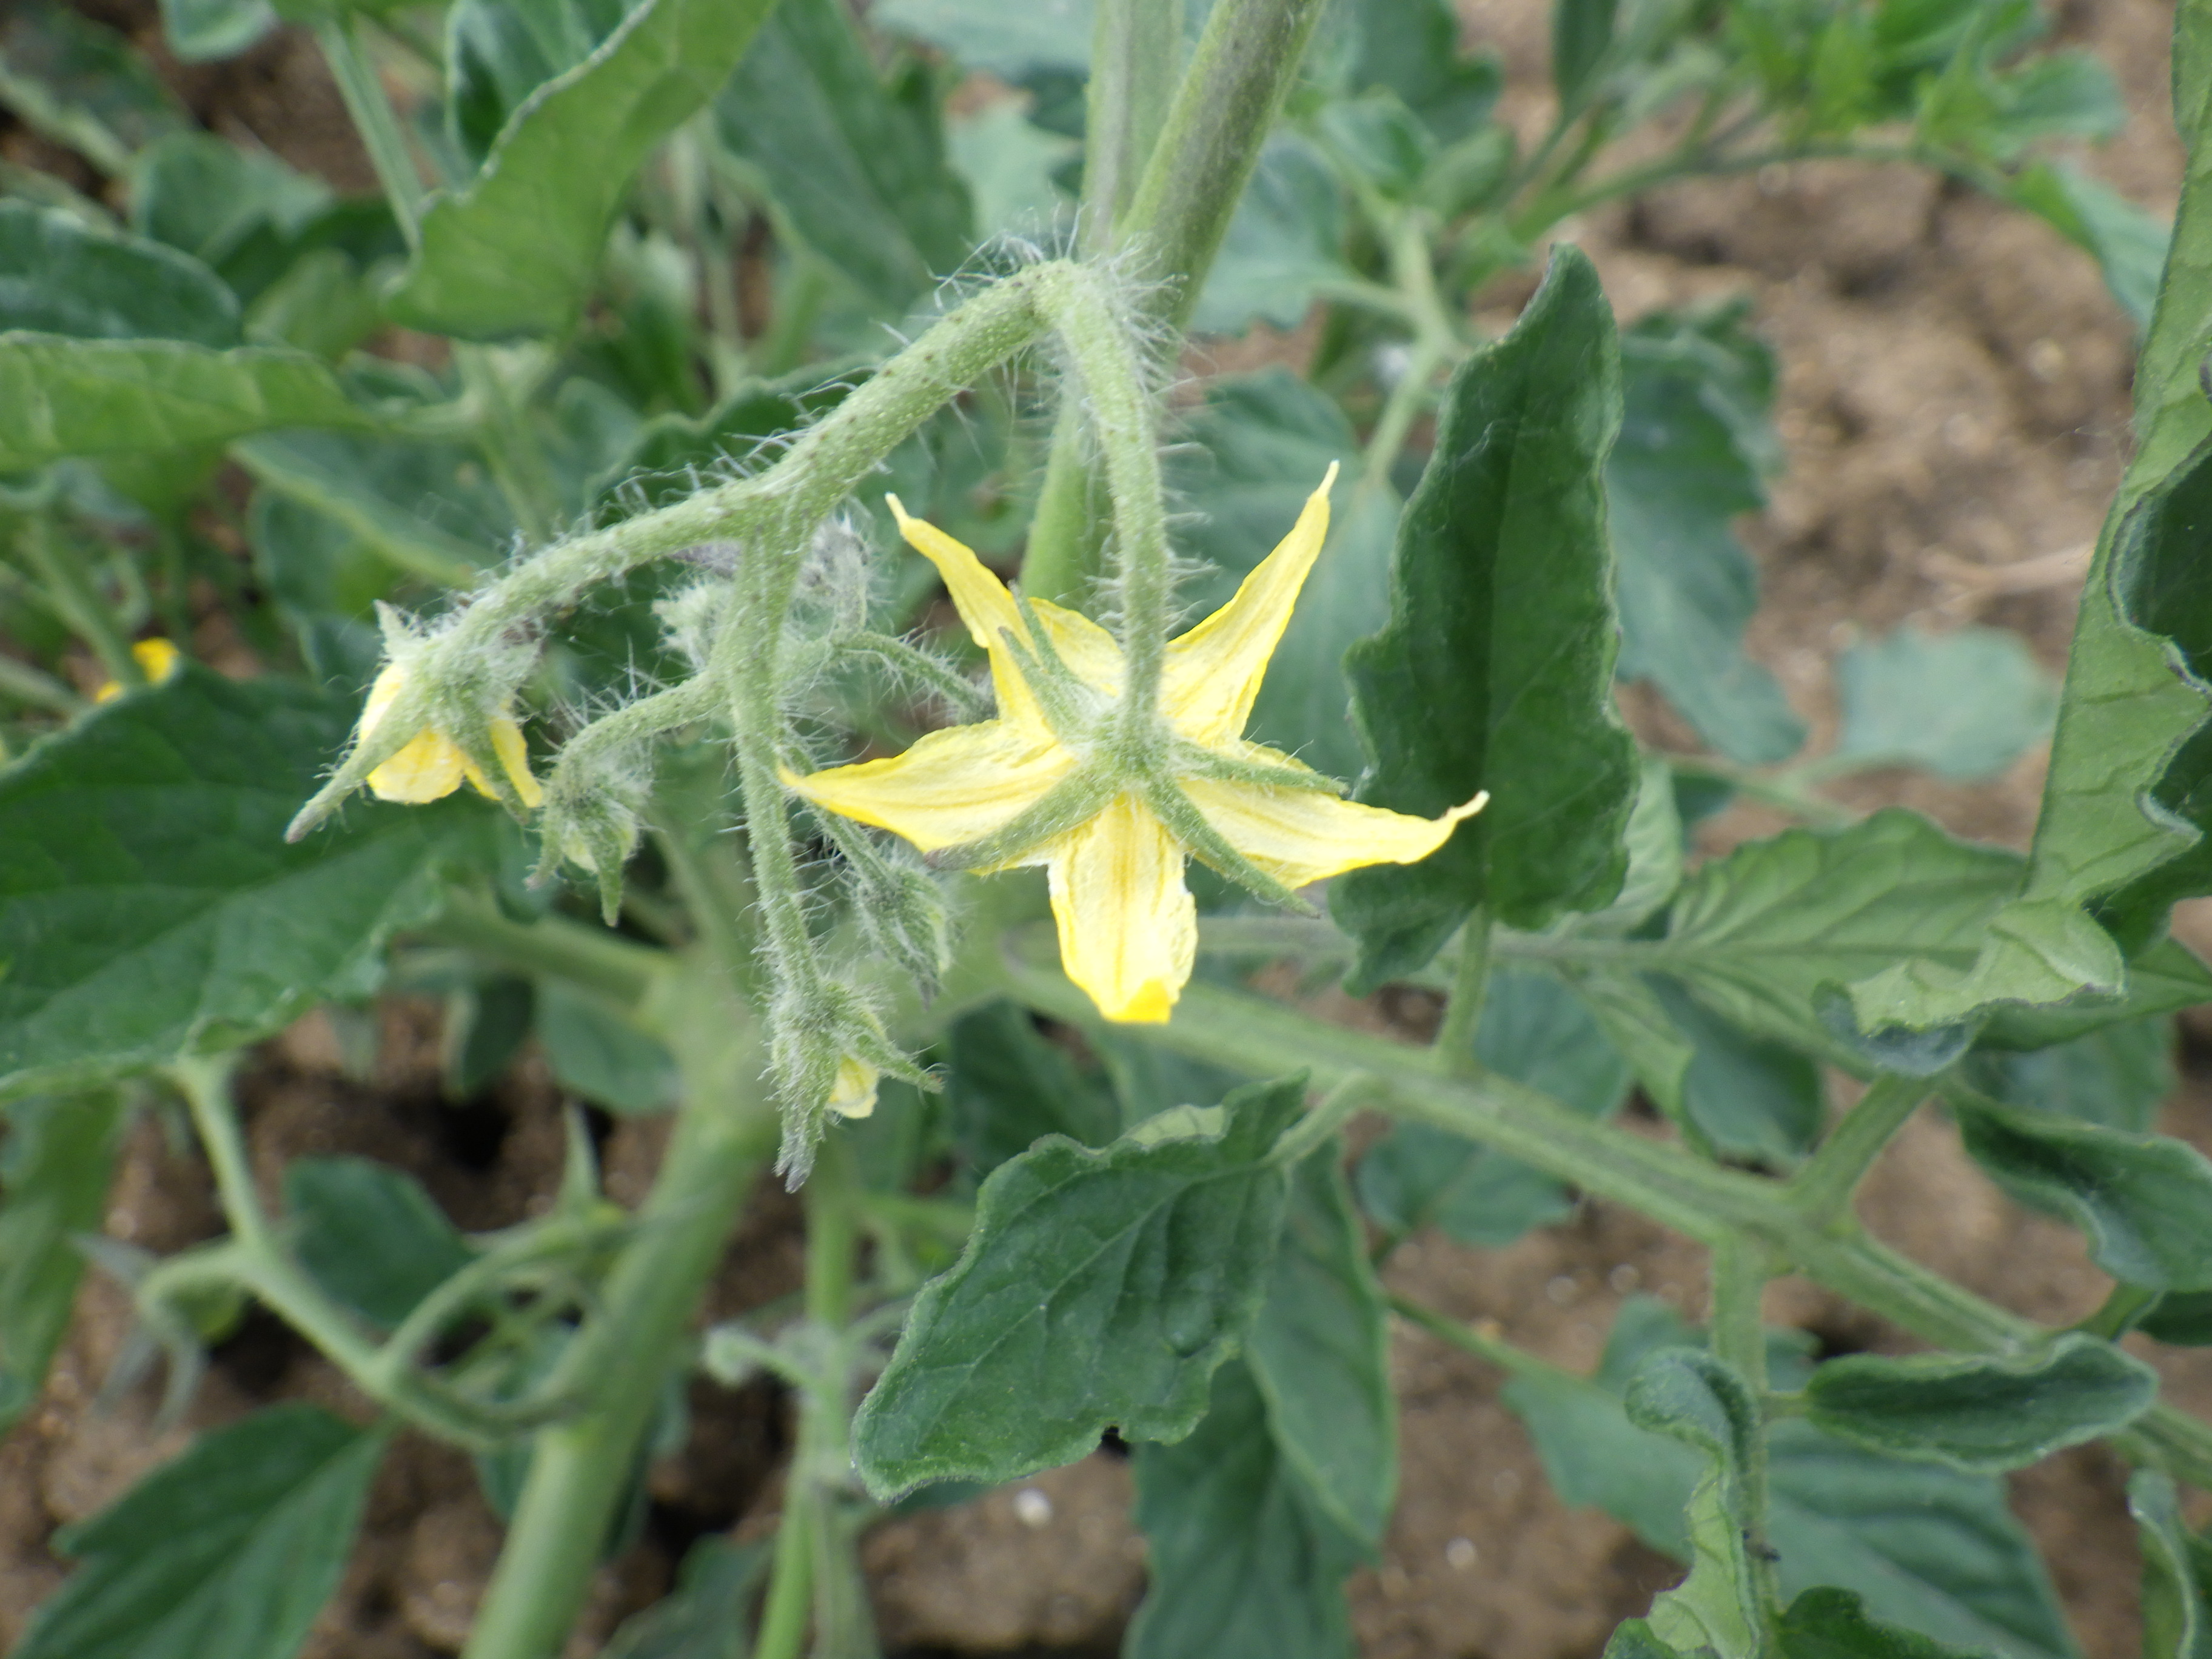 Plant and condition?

tomato, phytophagous
